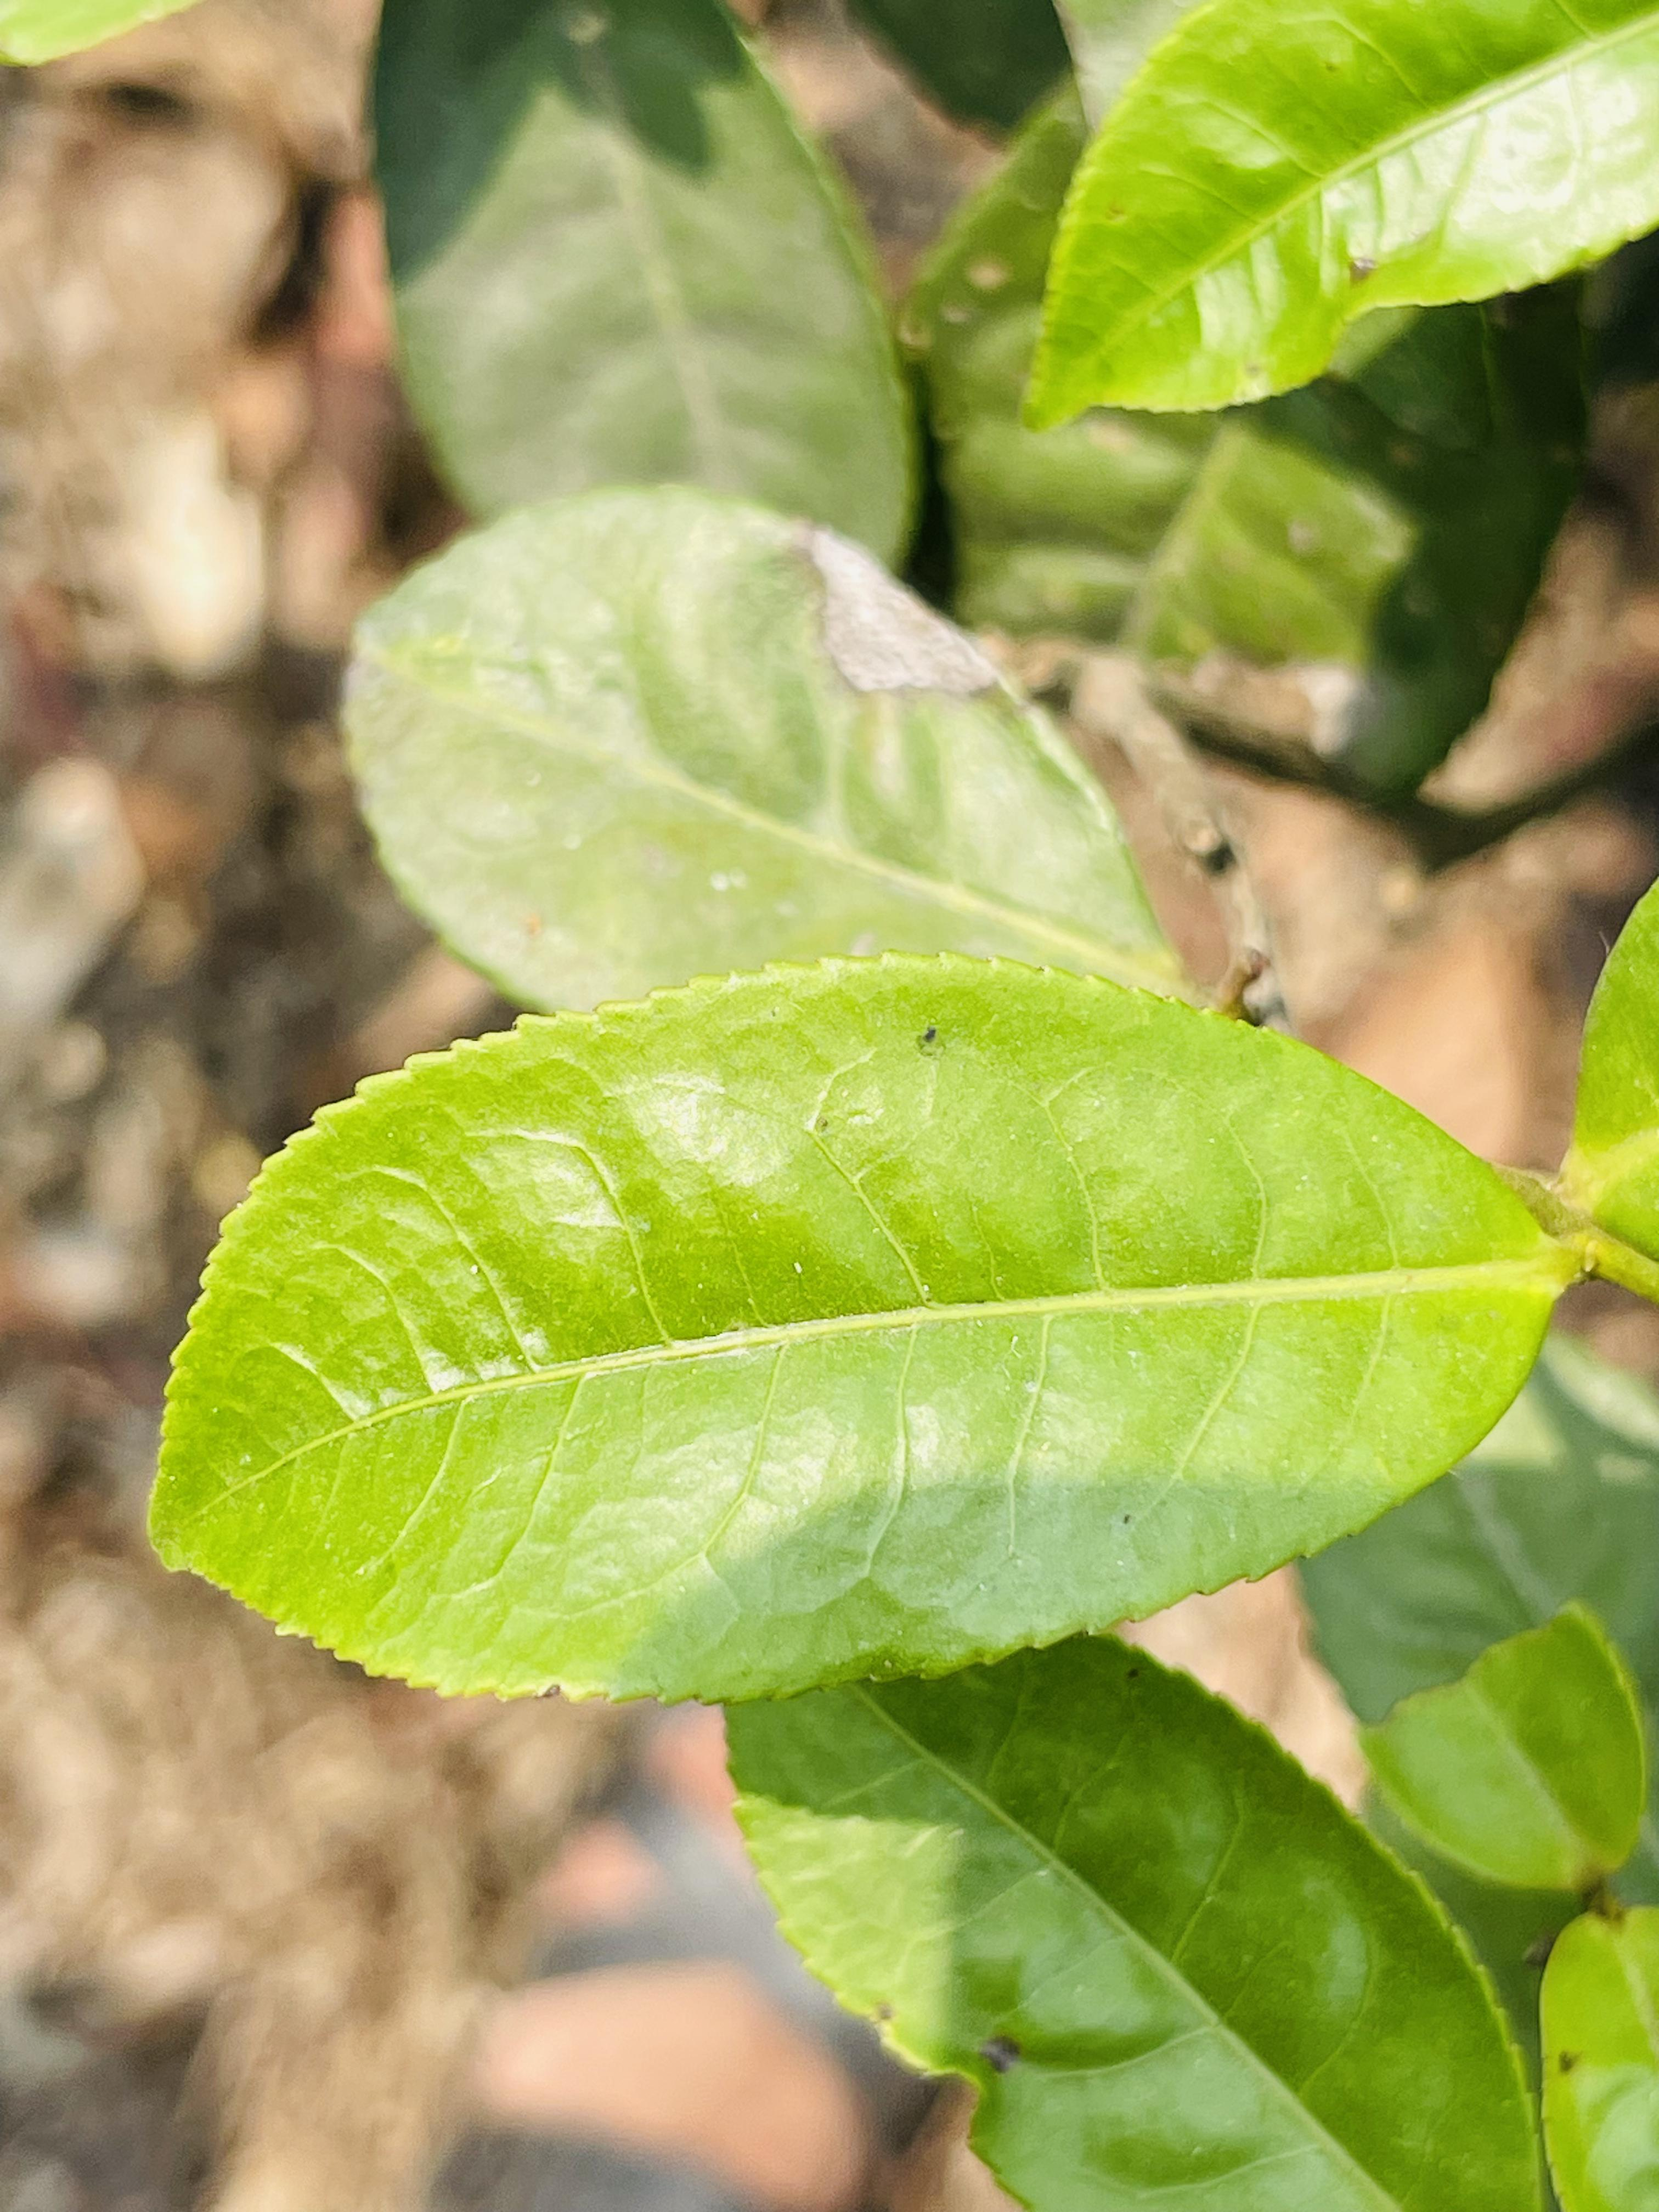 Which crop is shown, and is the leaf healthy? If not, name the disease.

tea, healthy leaf
